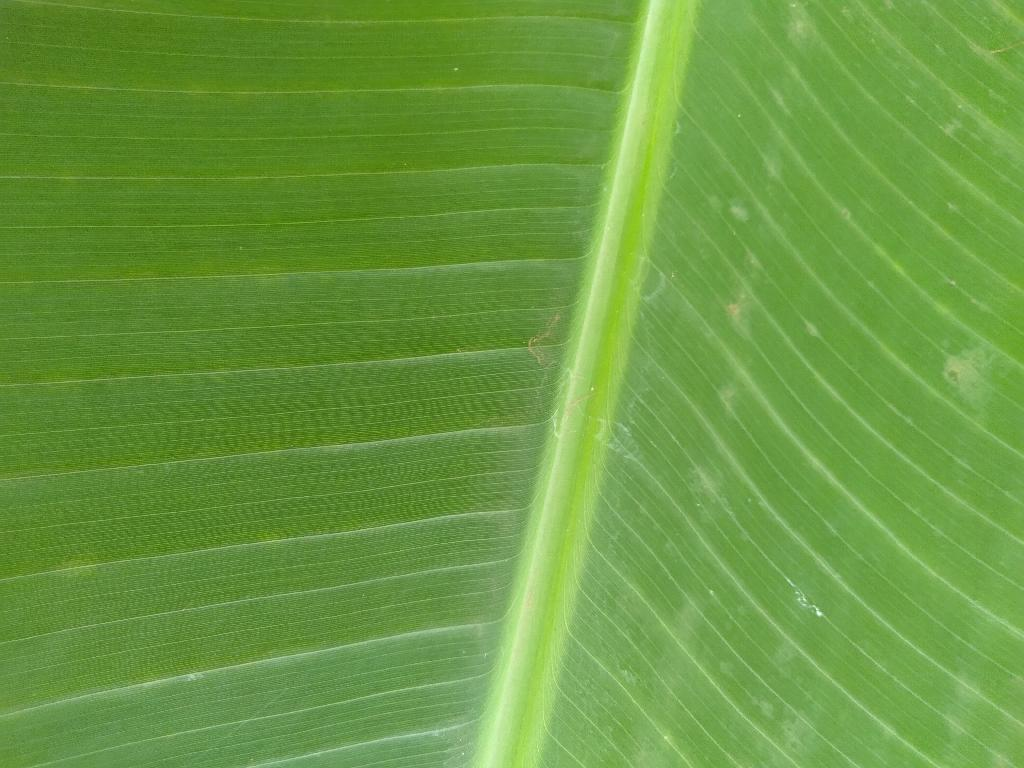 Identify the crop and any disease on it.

banana, healthy
